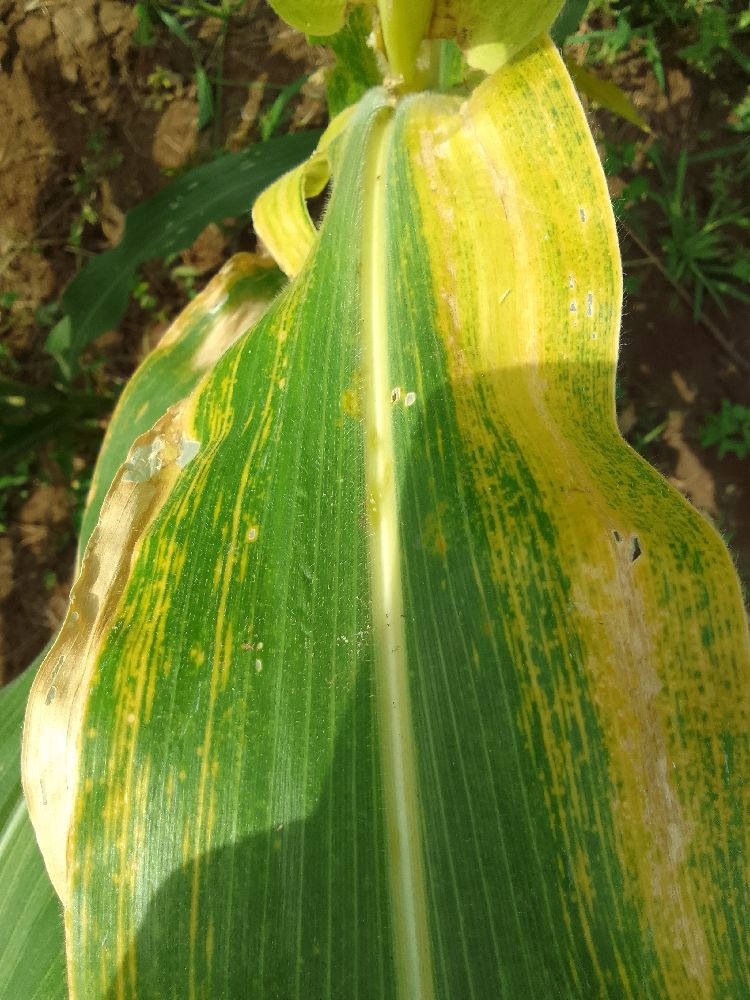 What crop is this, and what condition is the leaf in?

maize, maize lethal necrosis
